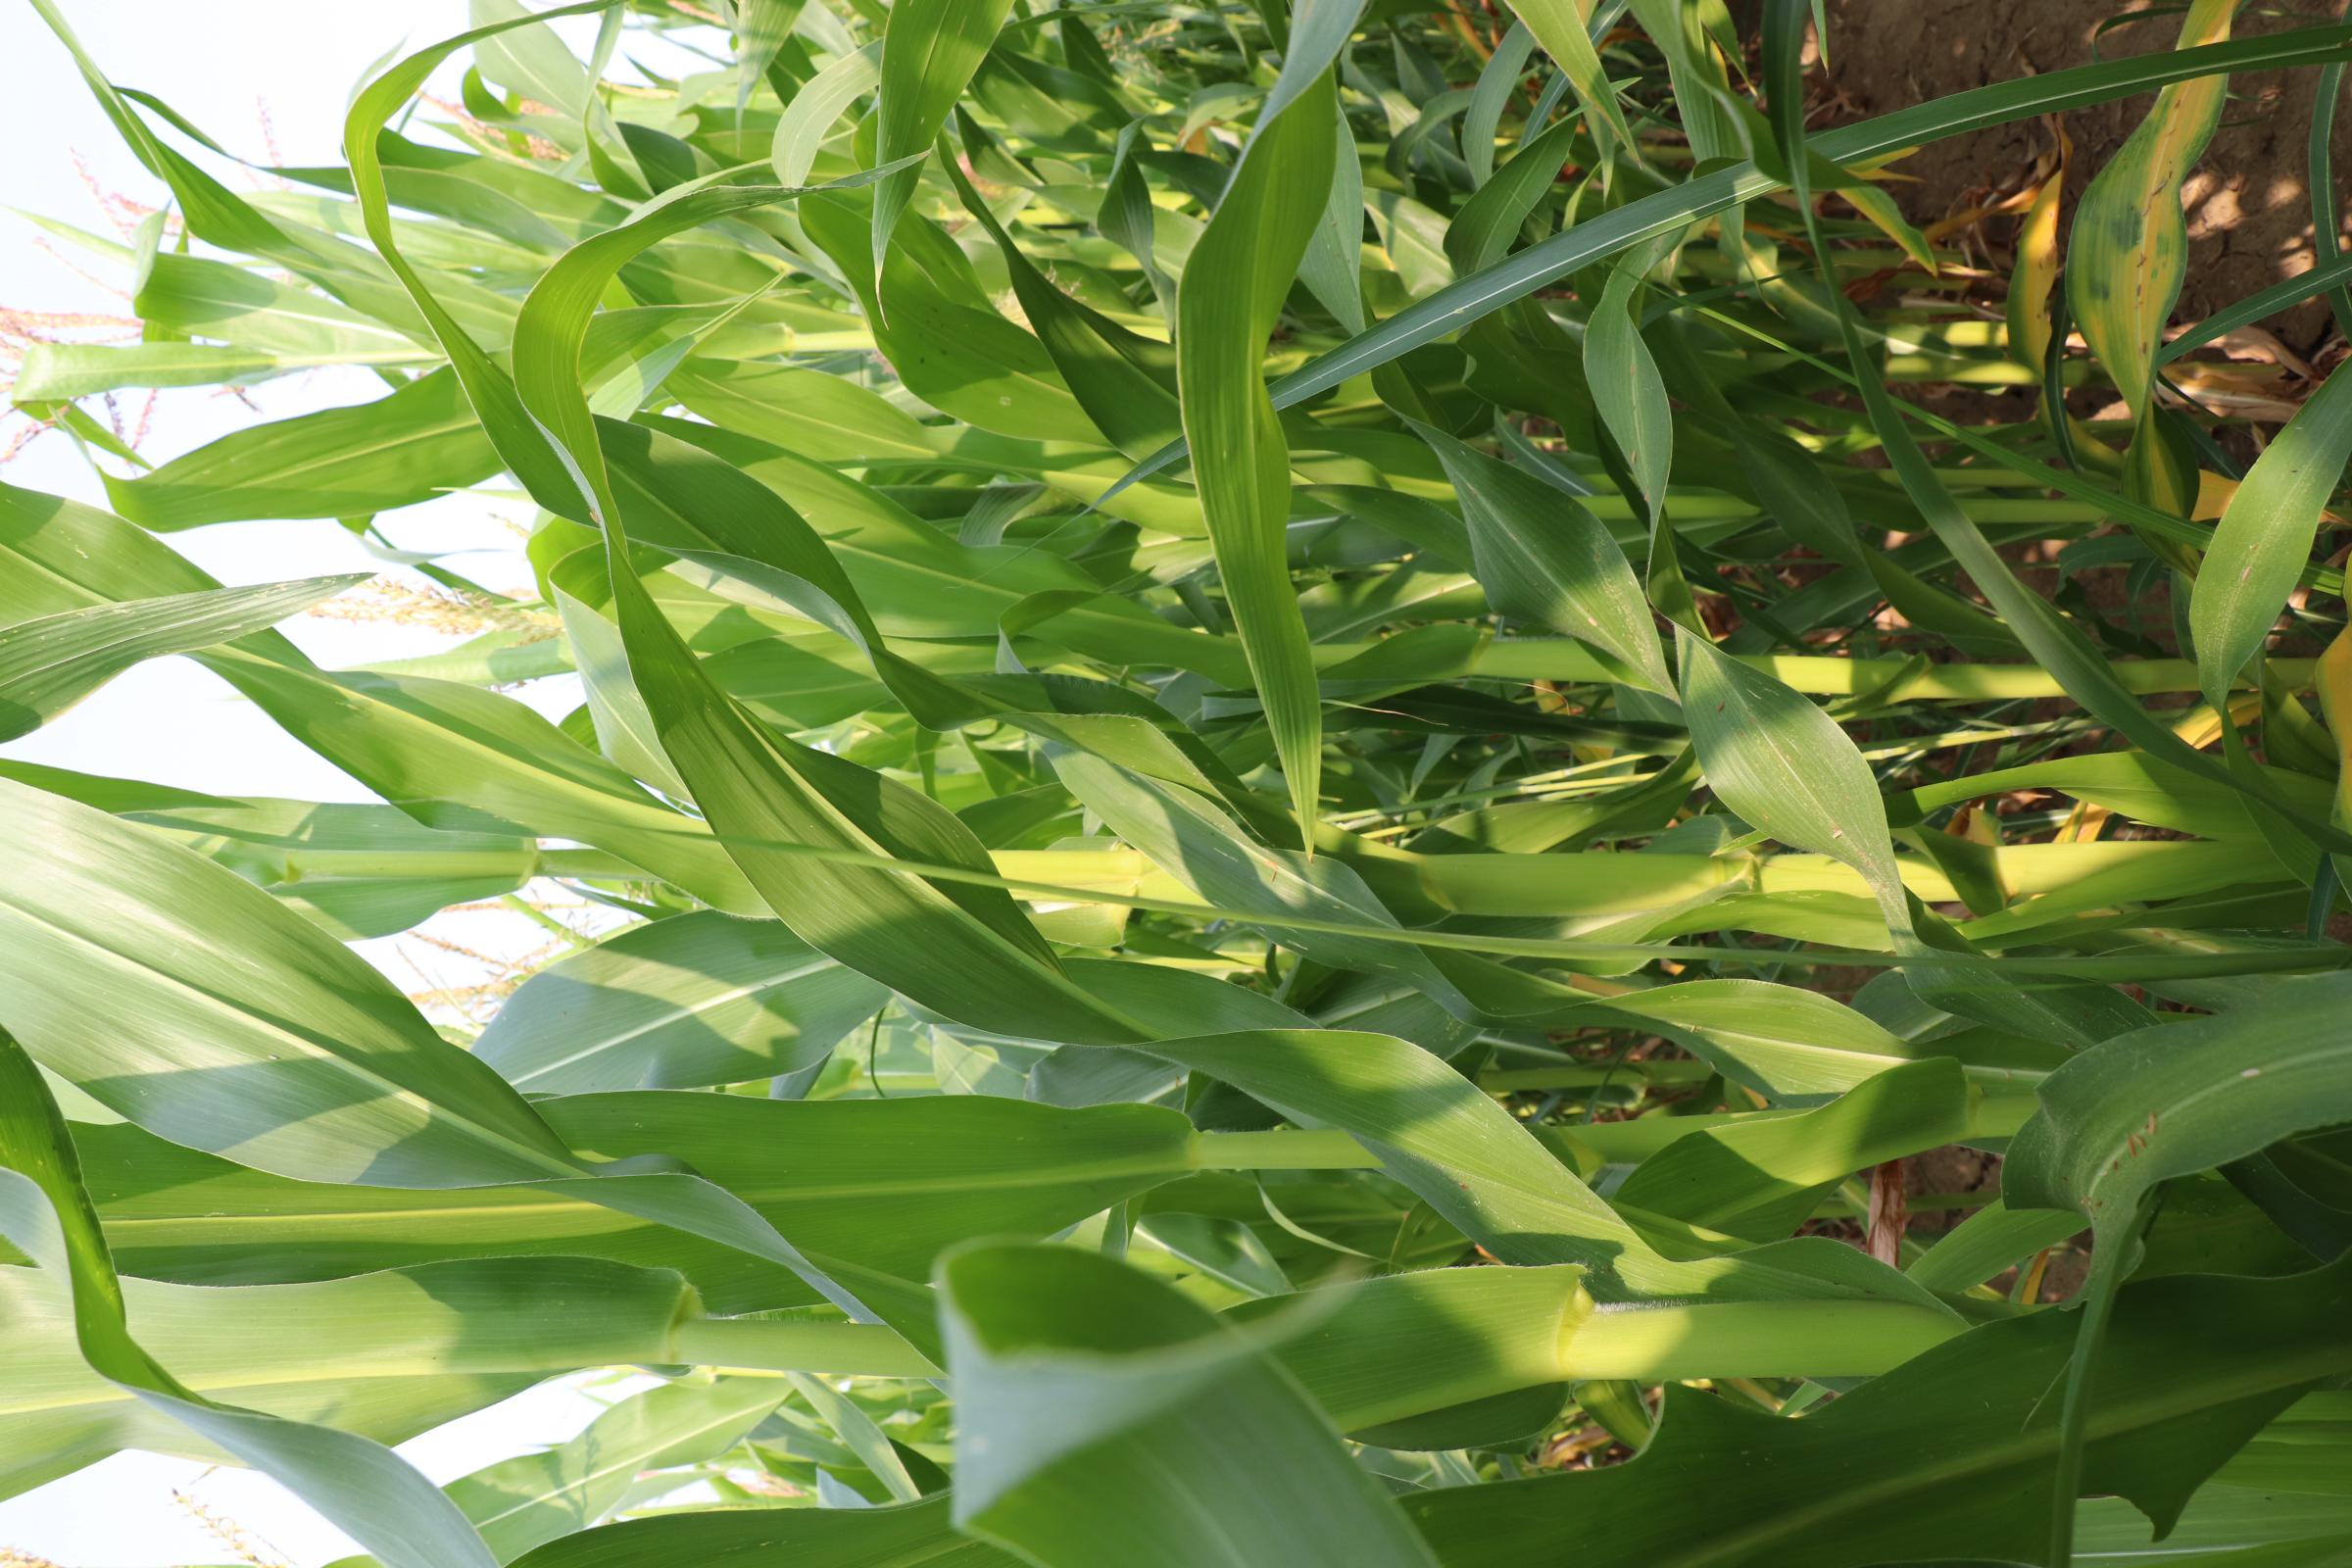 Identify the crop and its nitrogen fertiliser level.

maize, no added nitrogen
